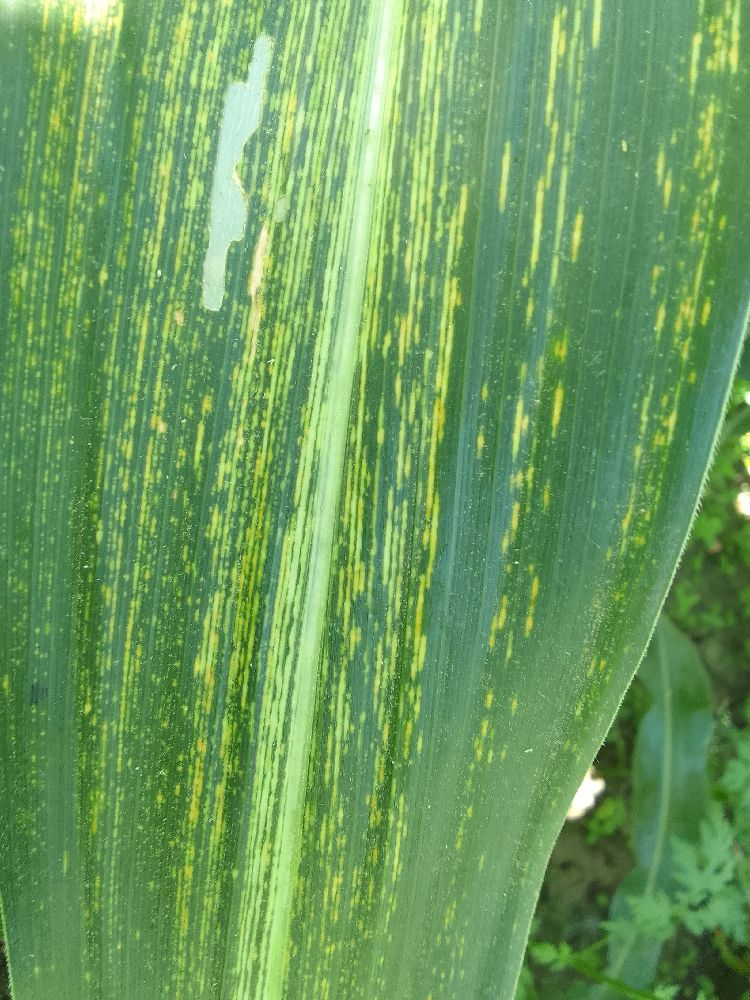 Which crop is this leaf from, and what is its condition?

maize, maize streak virus
